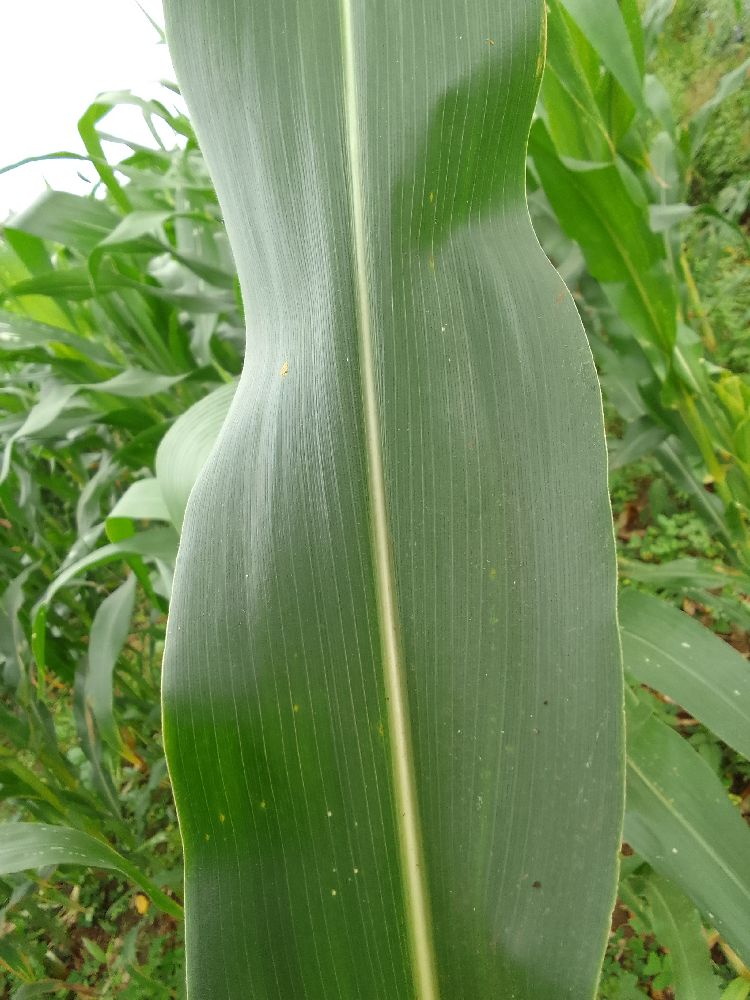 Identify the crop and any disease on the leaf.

maize, healthy
